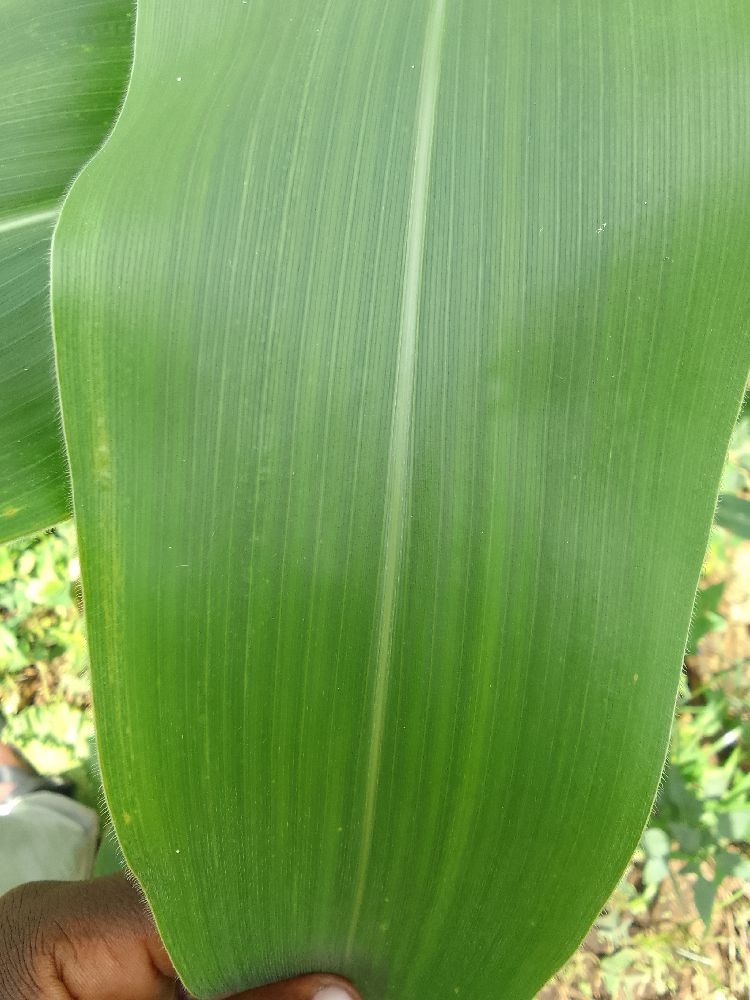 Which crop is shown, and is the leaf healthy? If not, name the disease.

maize, maize streak virus
